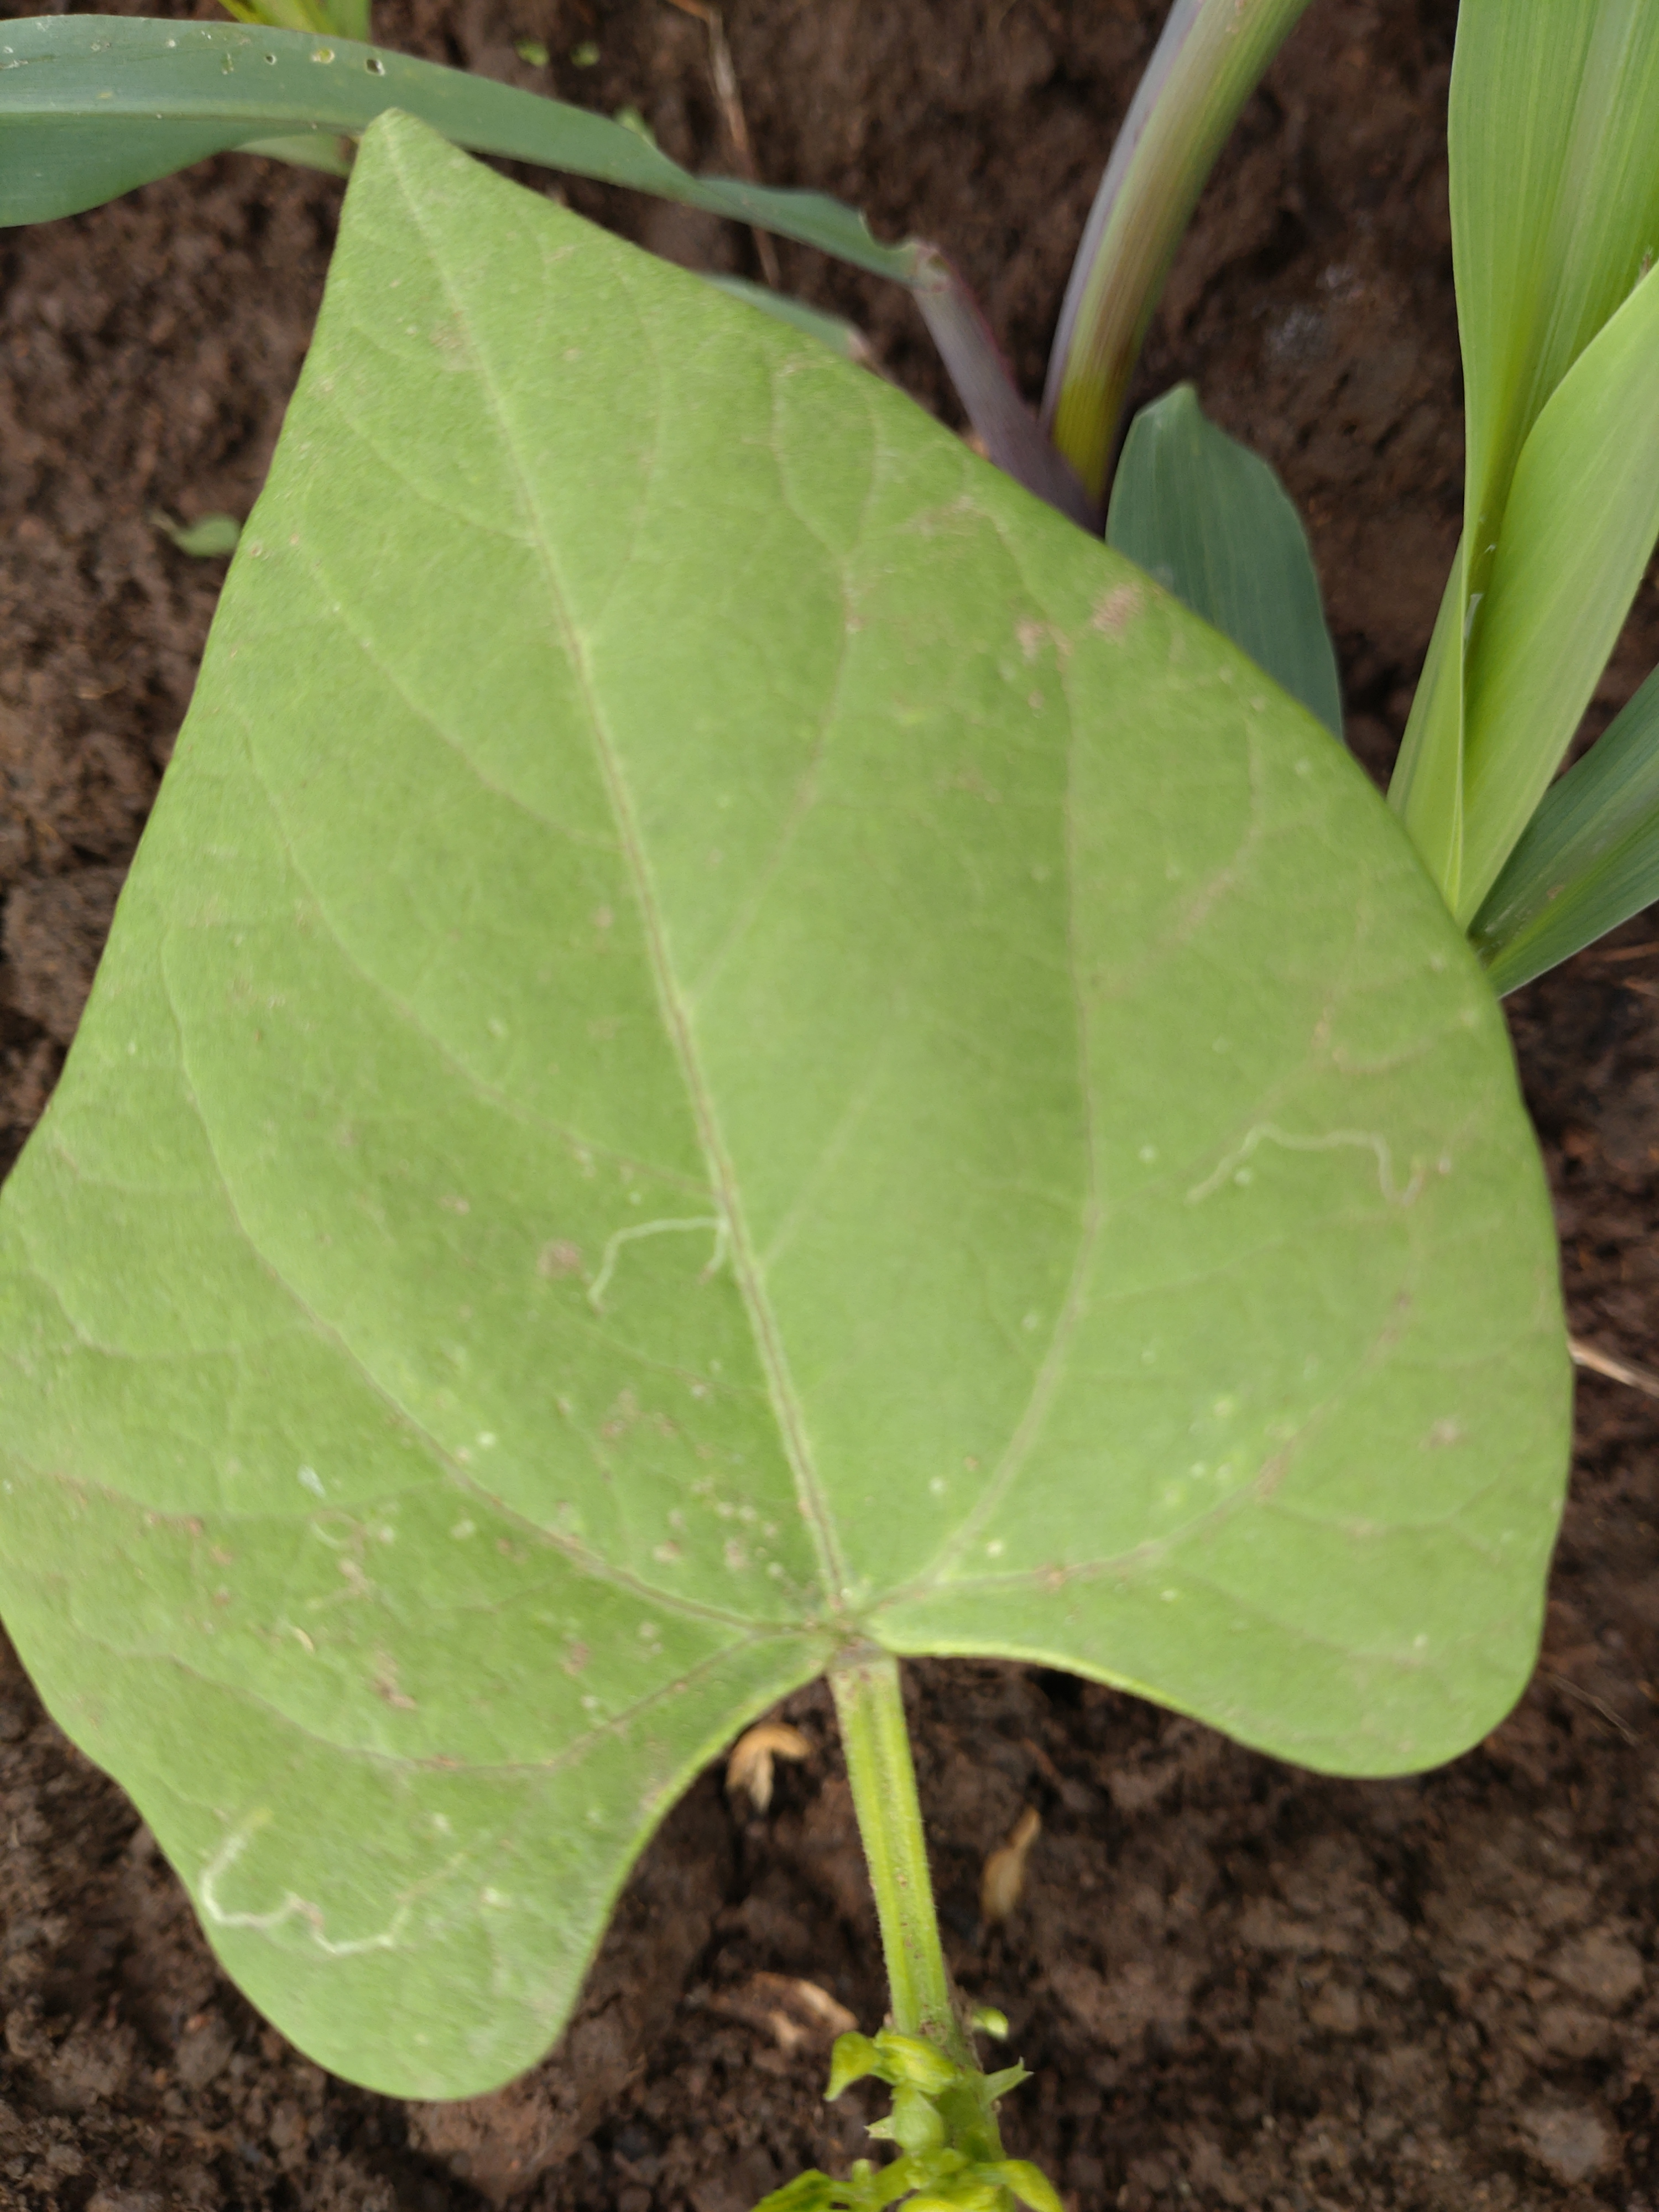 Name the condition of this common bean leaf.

healthy
